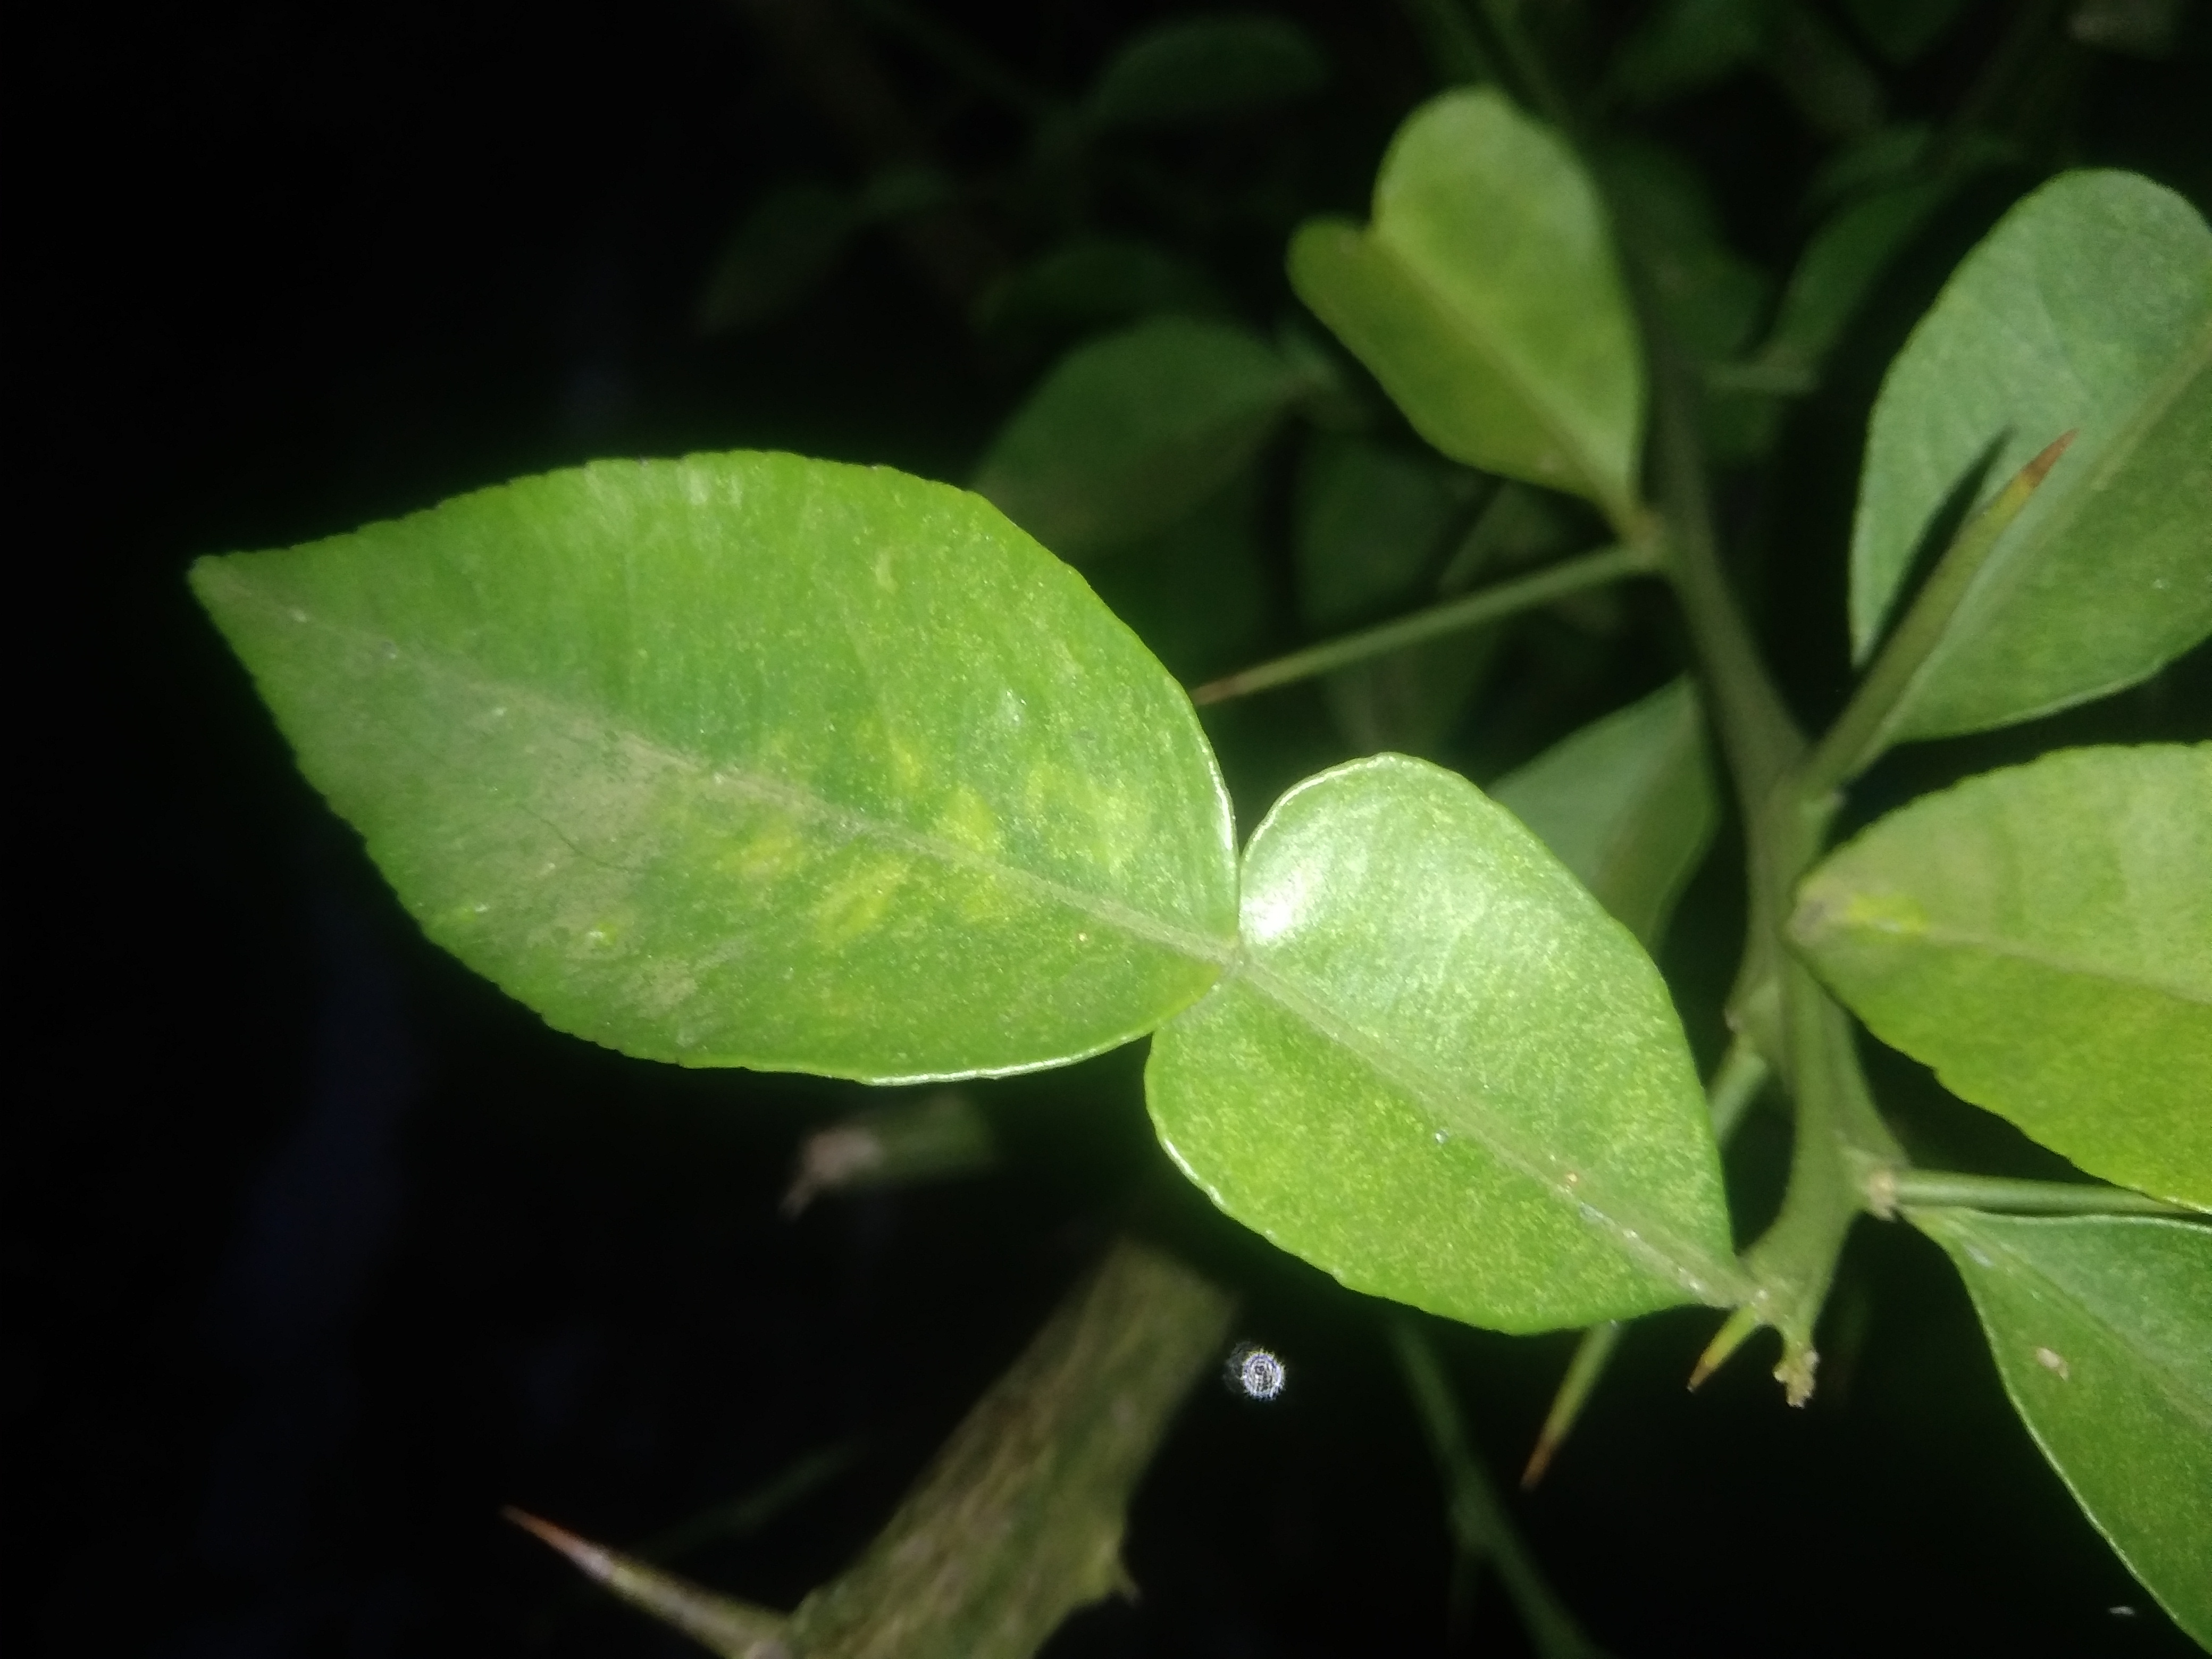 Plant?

lemon
